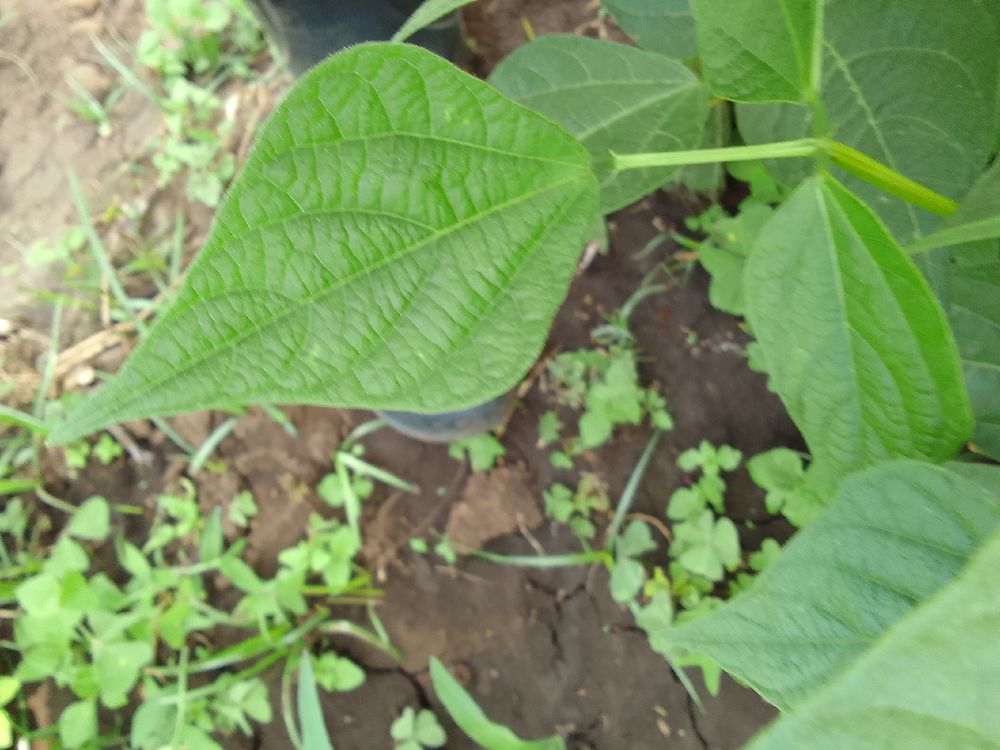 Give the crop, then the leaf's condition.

common bean, healthy
